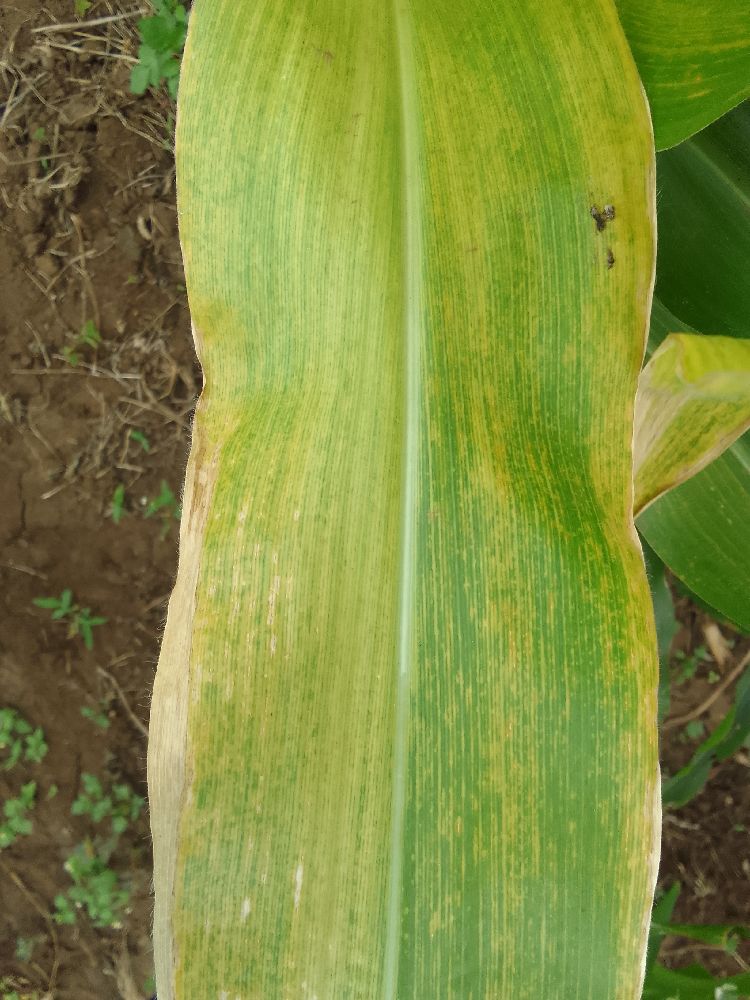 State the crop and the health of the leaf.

maize, maize lethal necrosis
